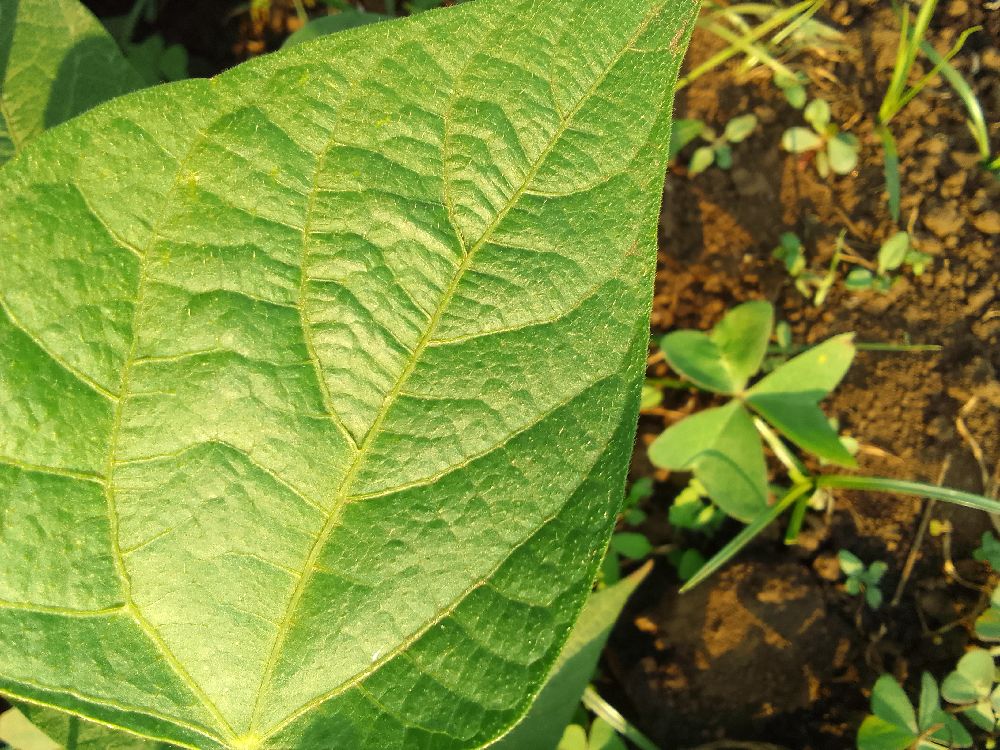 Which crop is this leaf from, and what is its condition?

common bean, healthy
